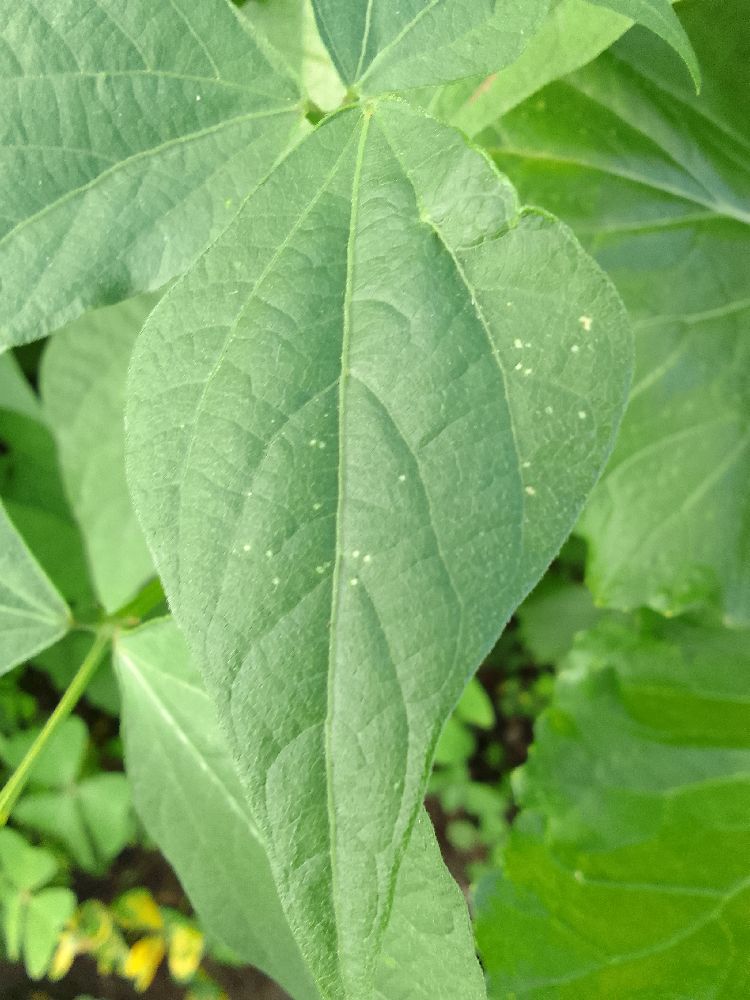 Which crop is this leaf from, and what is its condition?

common bean, healthy
